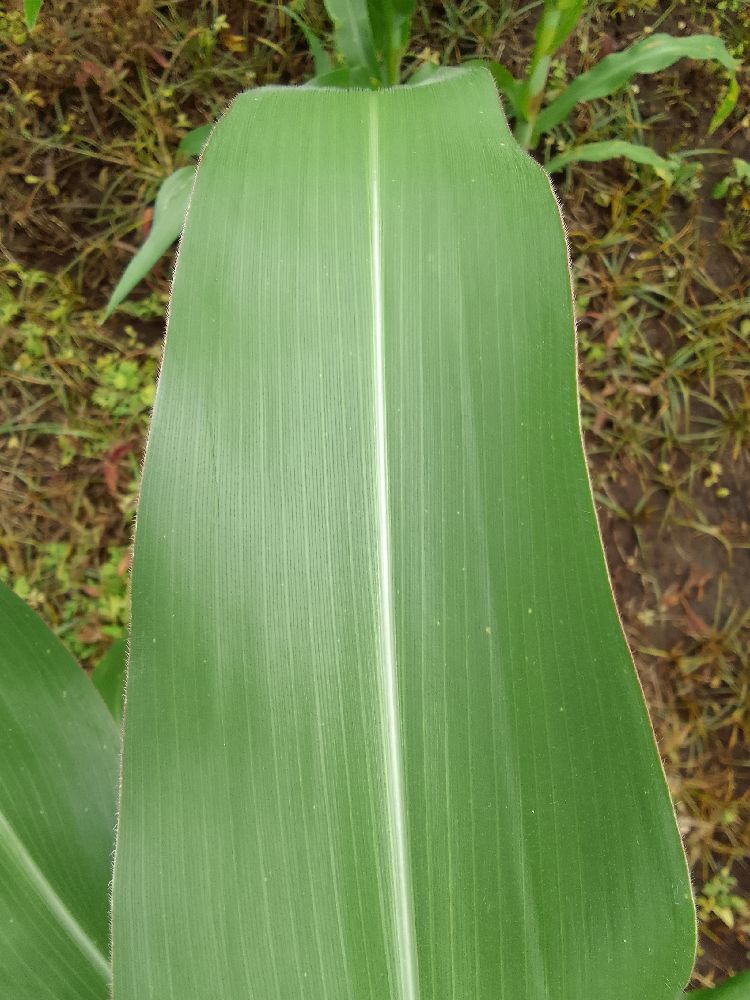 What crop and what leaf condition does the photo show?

maize, healthy
